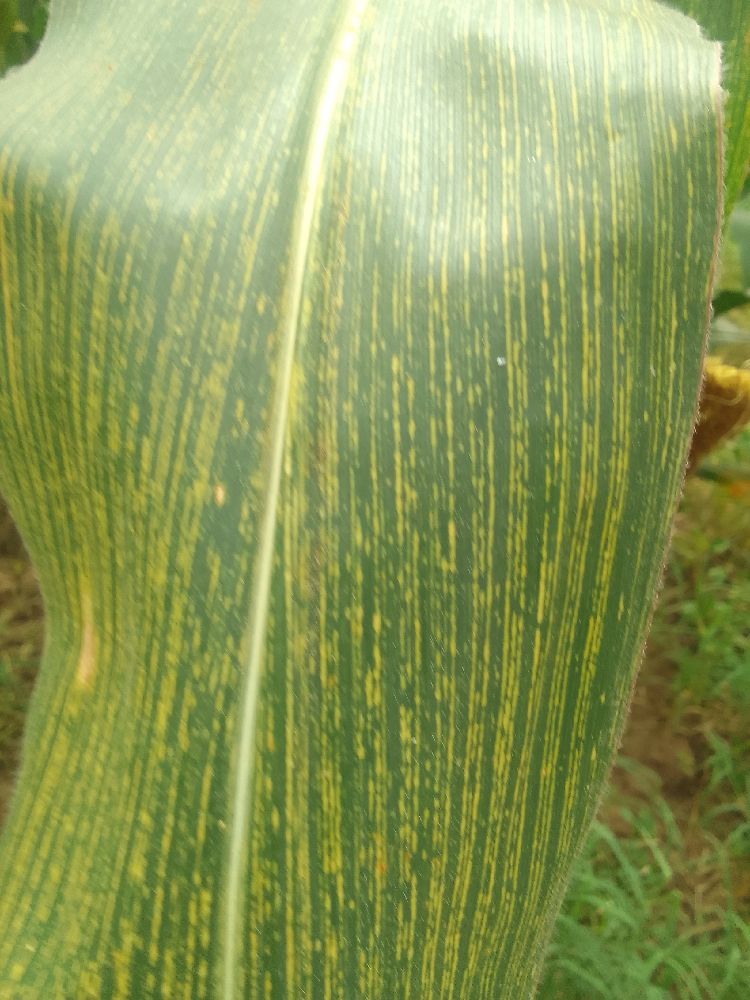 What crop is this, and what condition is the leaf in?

maize, maize streak virus
